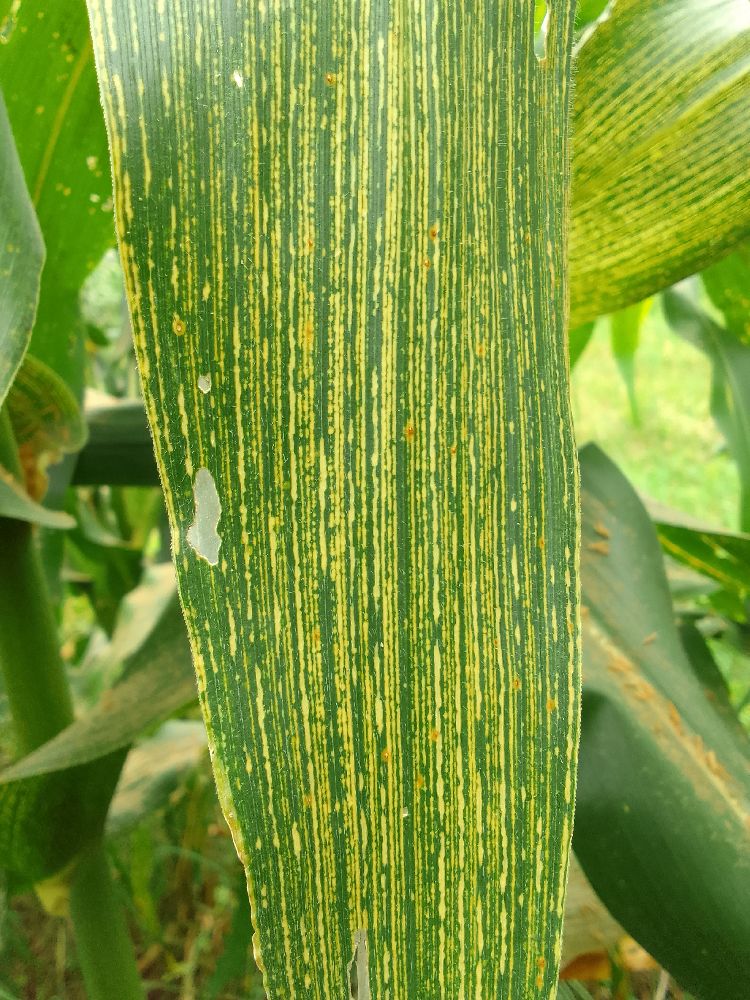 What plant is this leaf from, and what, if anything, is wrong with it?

maize, maize streak virus
